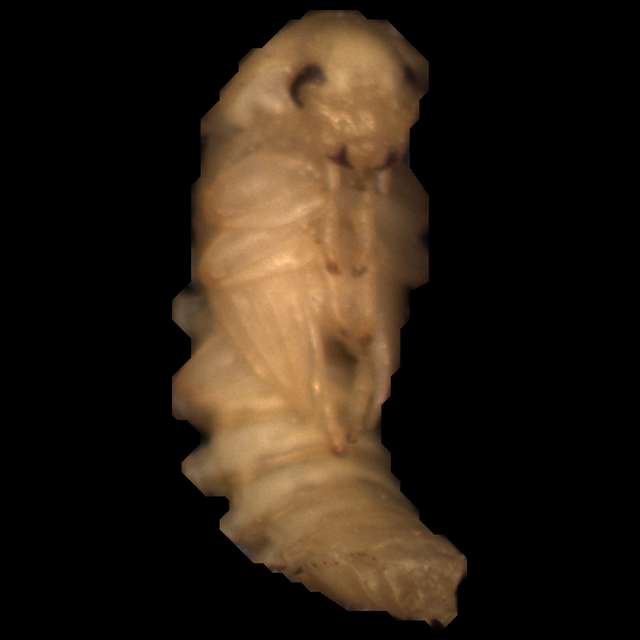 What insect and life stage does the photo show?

mealworm pupa
